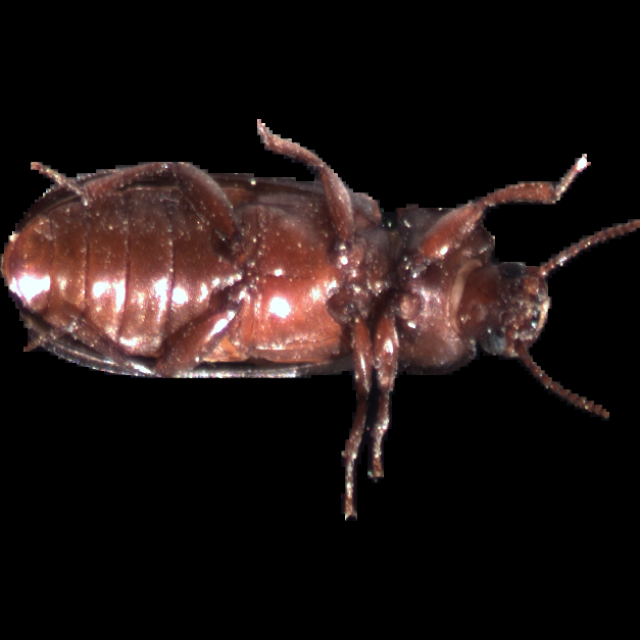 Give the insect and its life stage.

mealworm beetle
